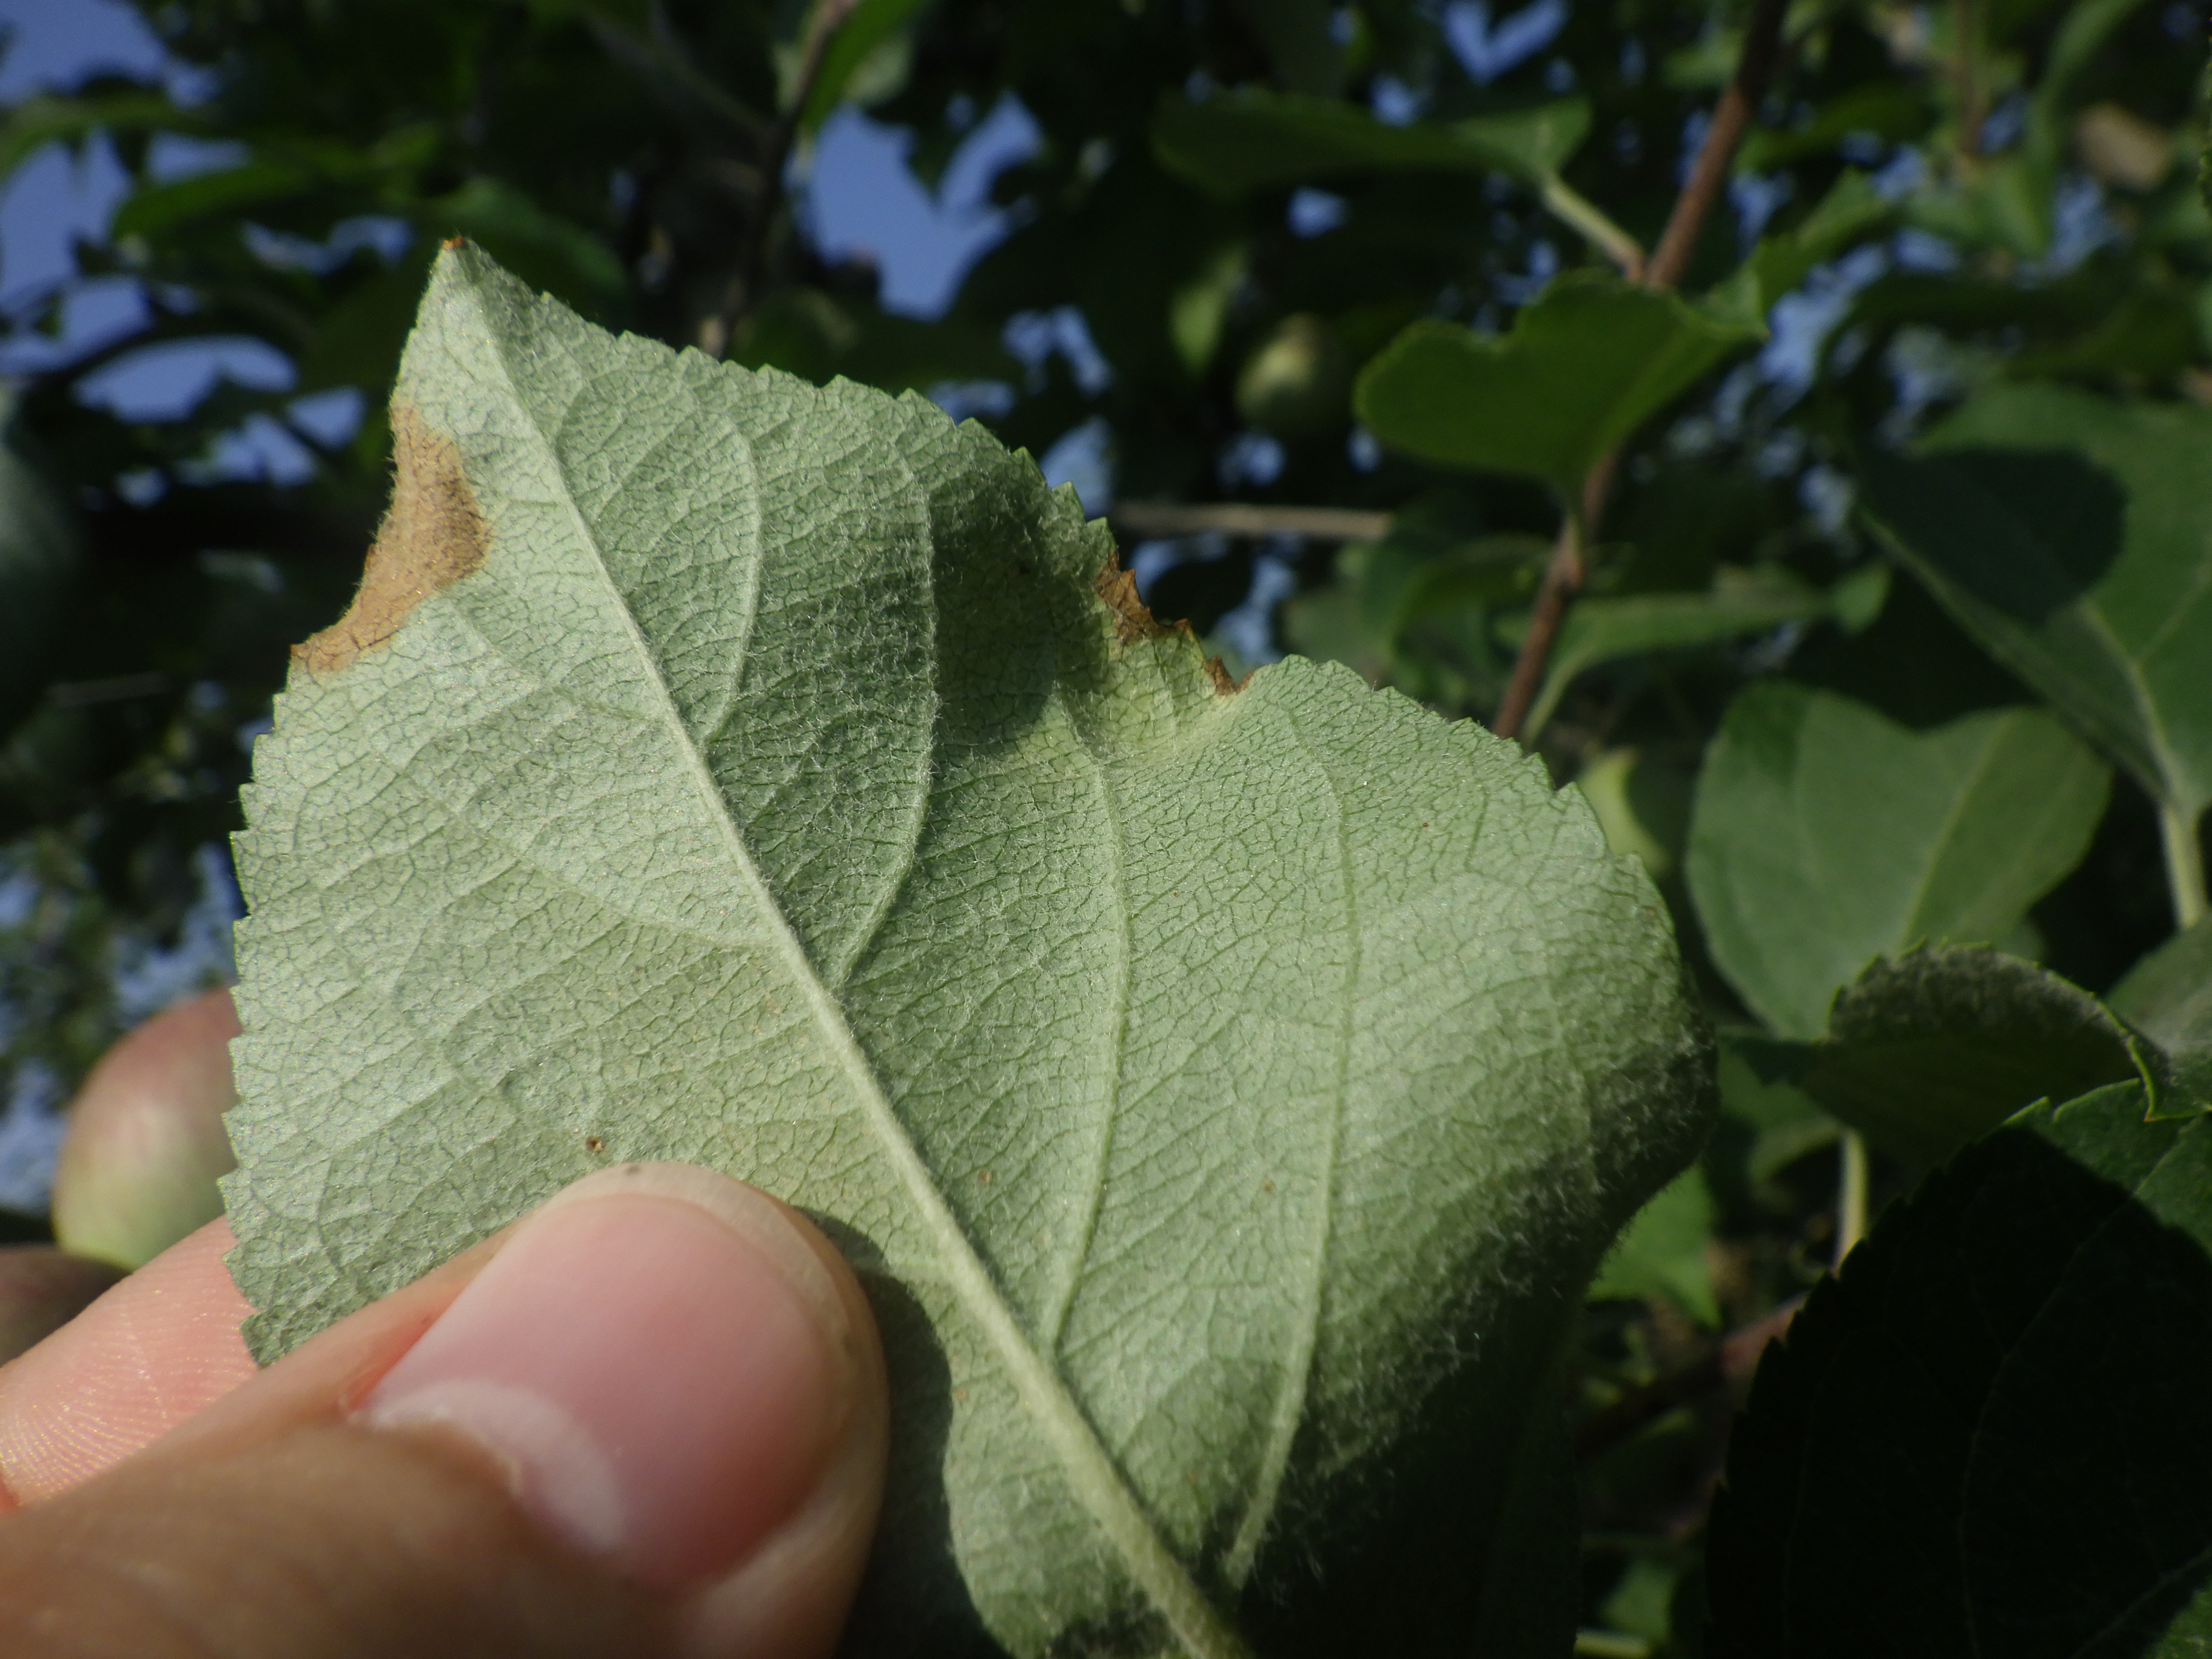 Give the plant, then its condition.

apple, alternaria, aphids
